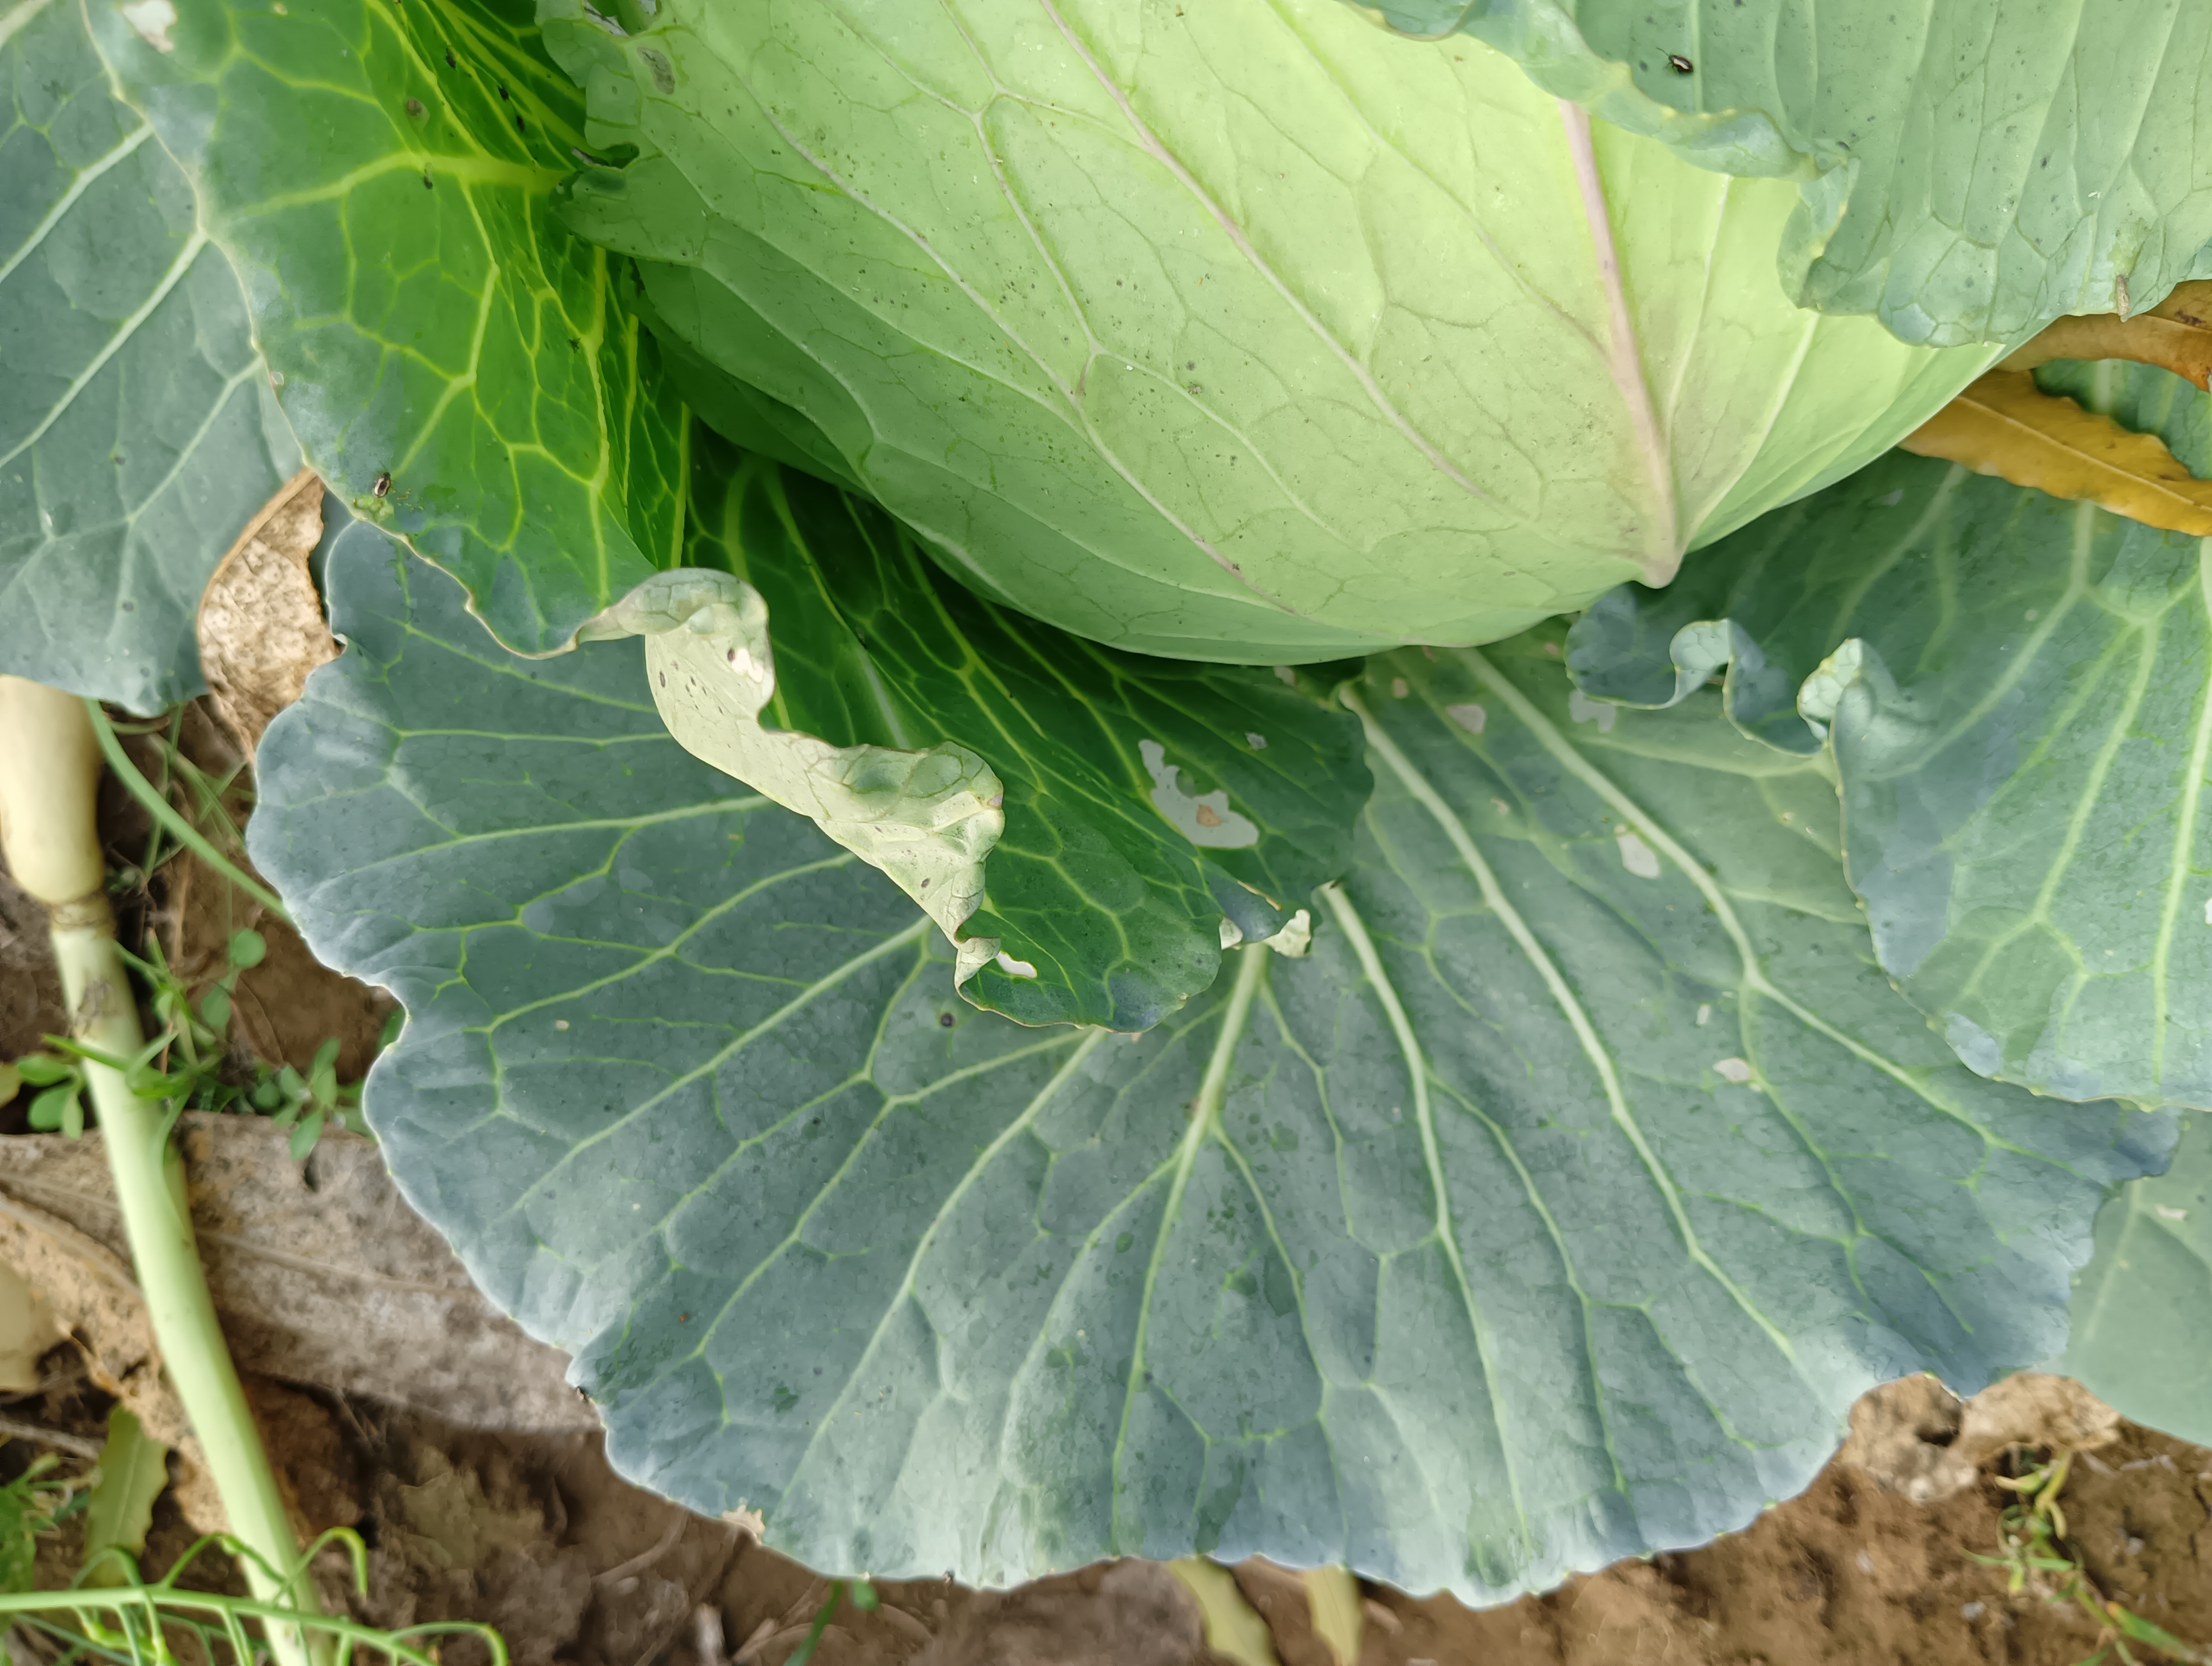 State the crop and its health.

cabbage, healthy
